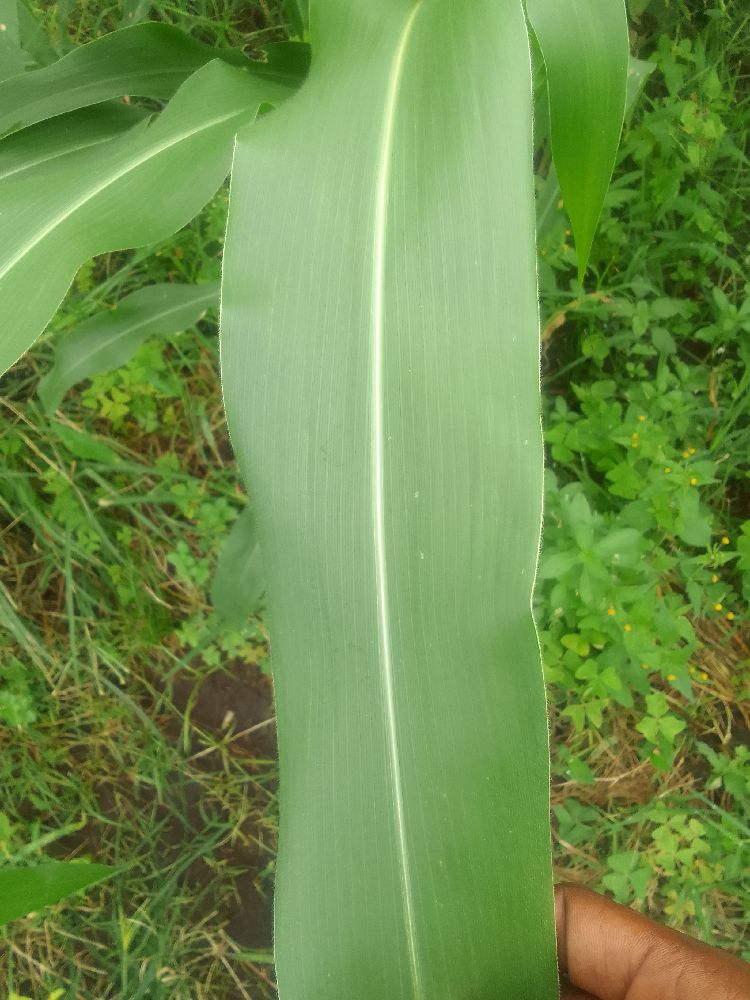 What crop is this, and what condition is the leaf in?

maize, healthy
